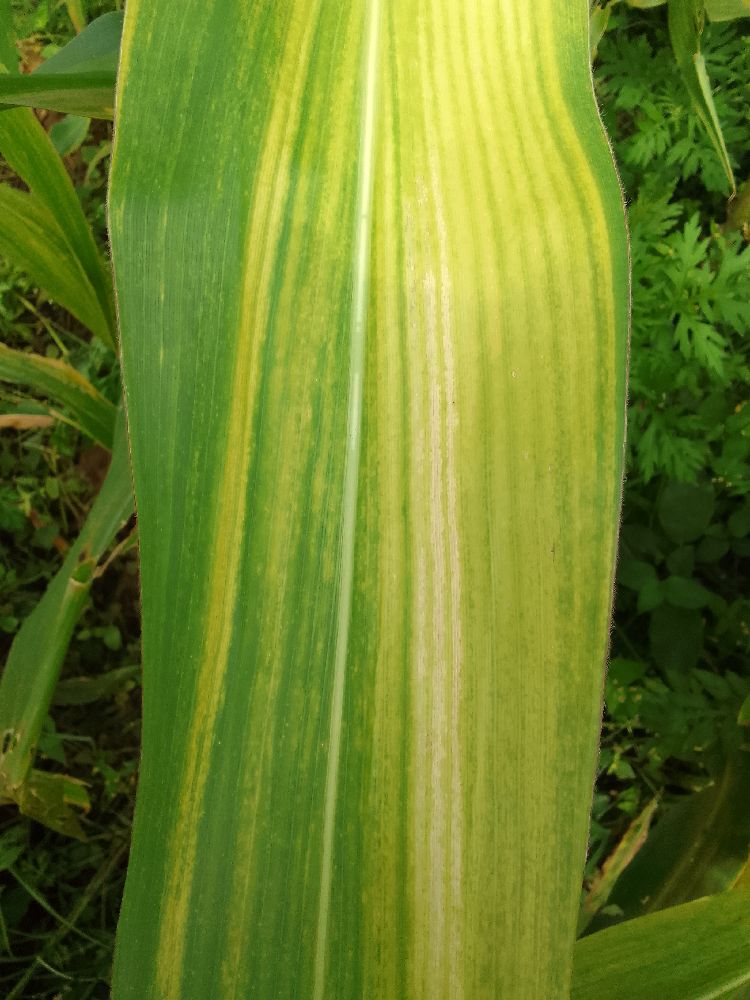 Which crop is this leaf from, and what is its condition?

maize, maize lethal necrosis
